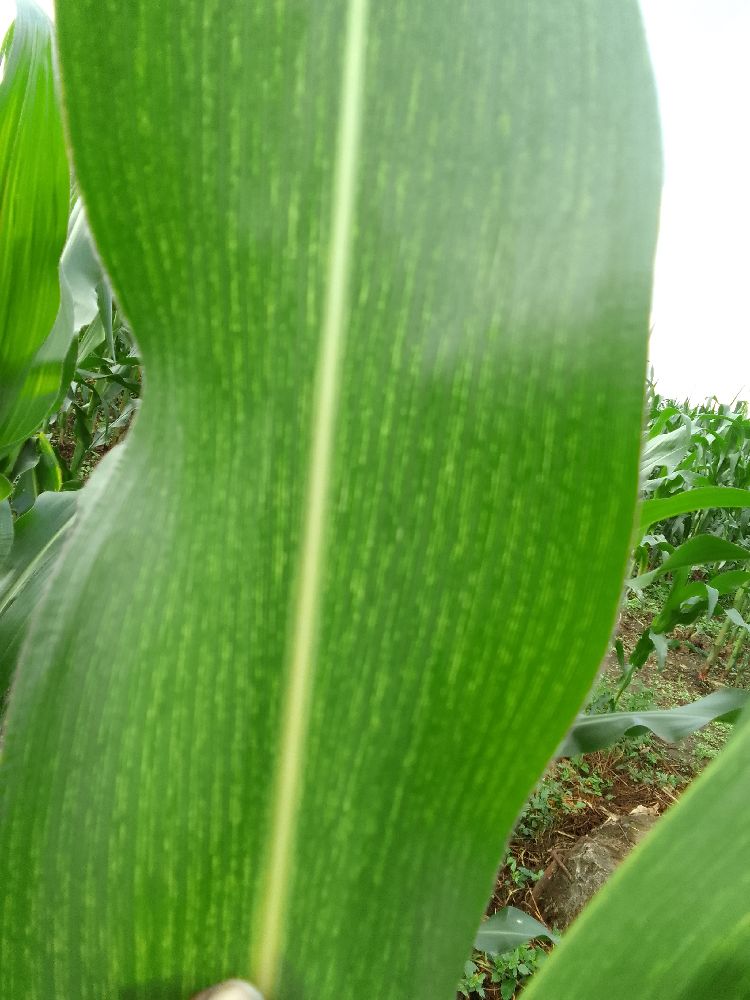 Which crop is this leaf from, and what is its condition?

maize, maize streak virus
